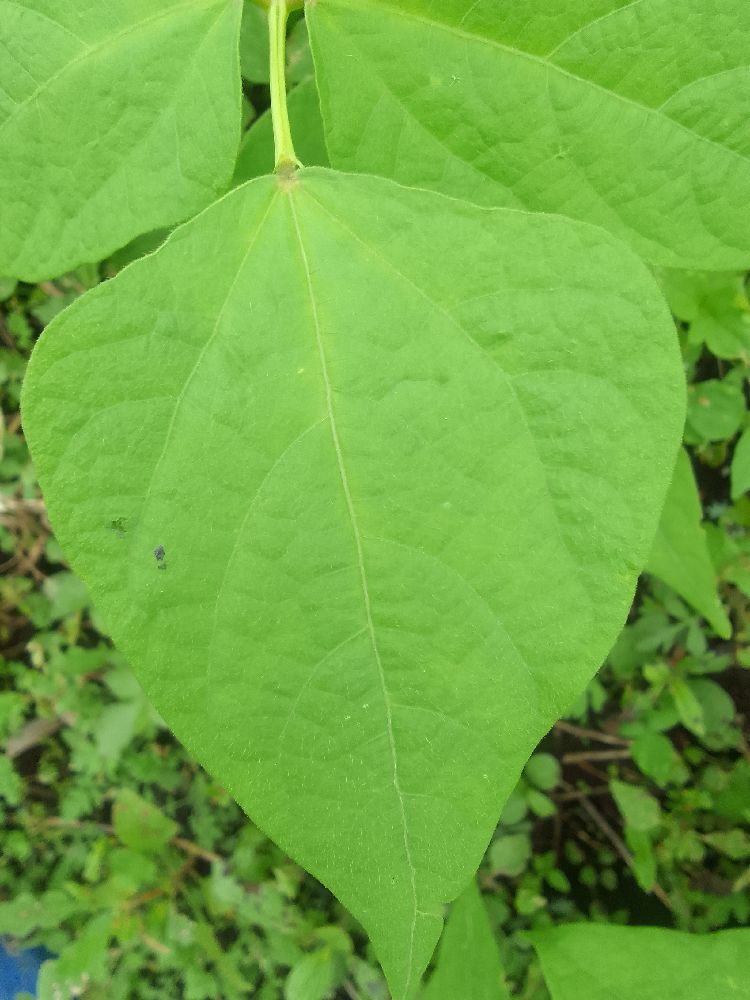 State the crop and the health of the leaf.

common bean, healthy
